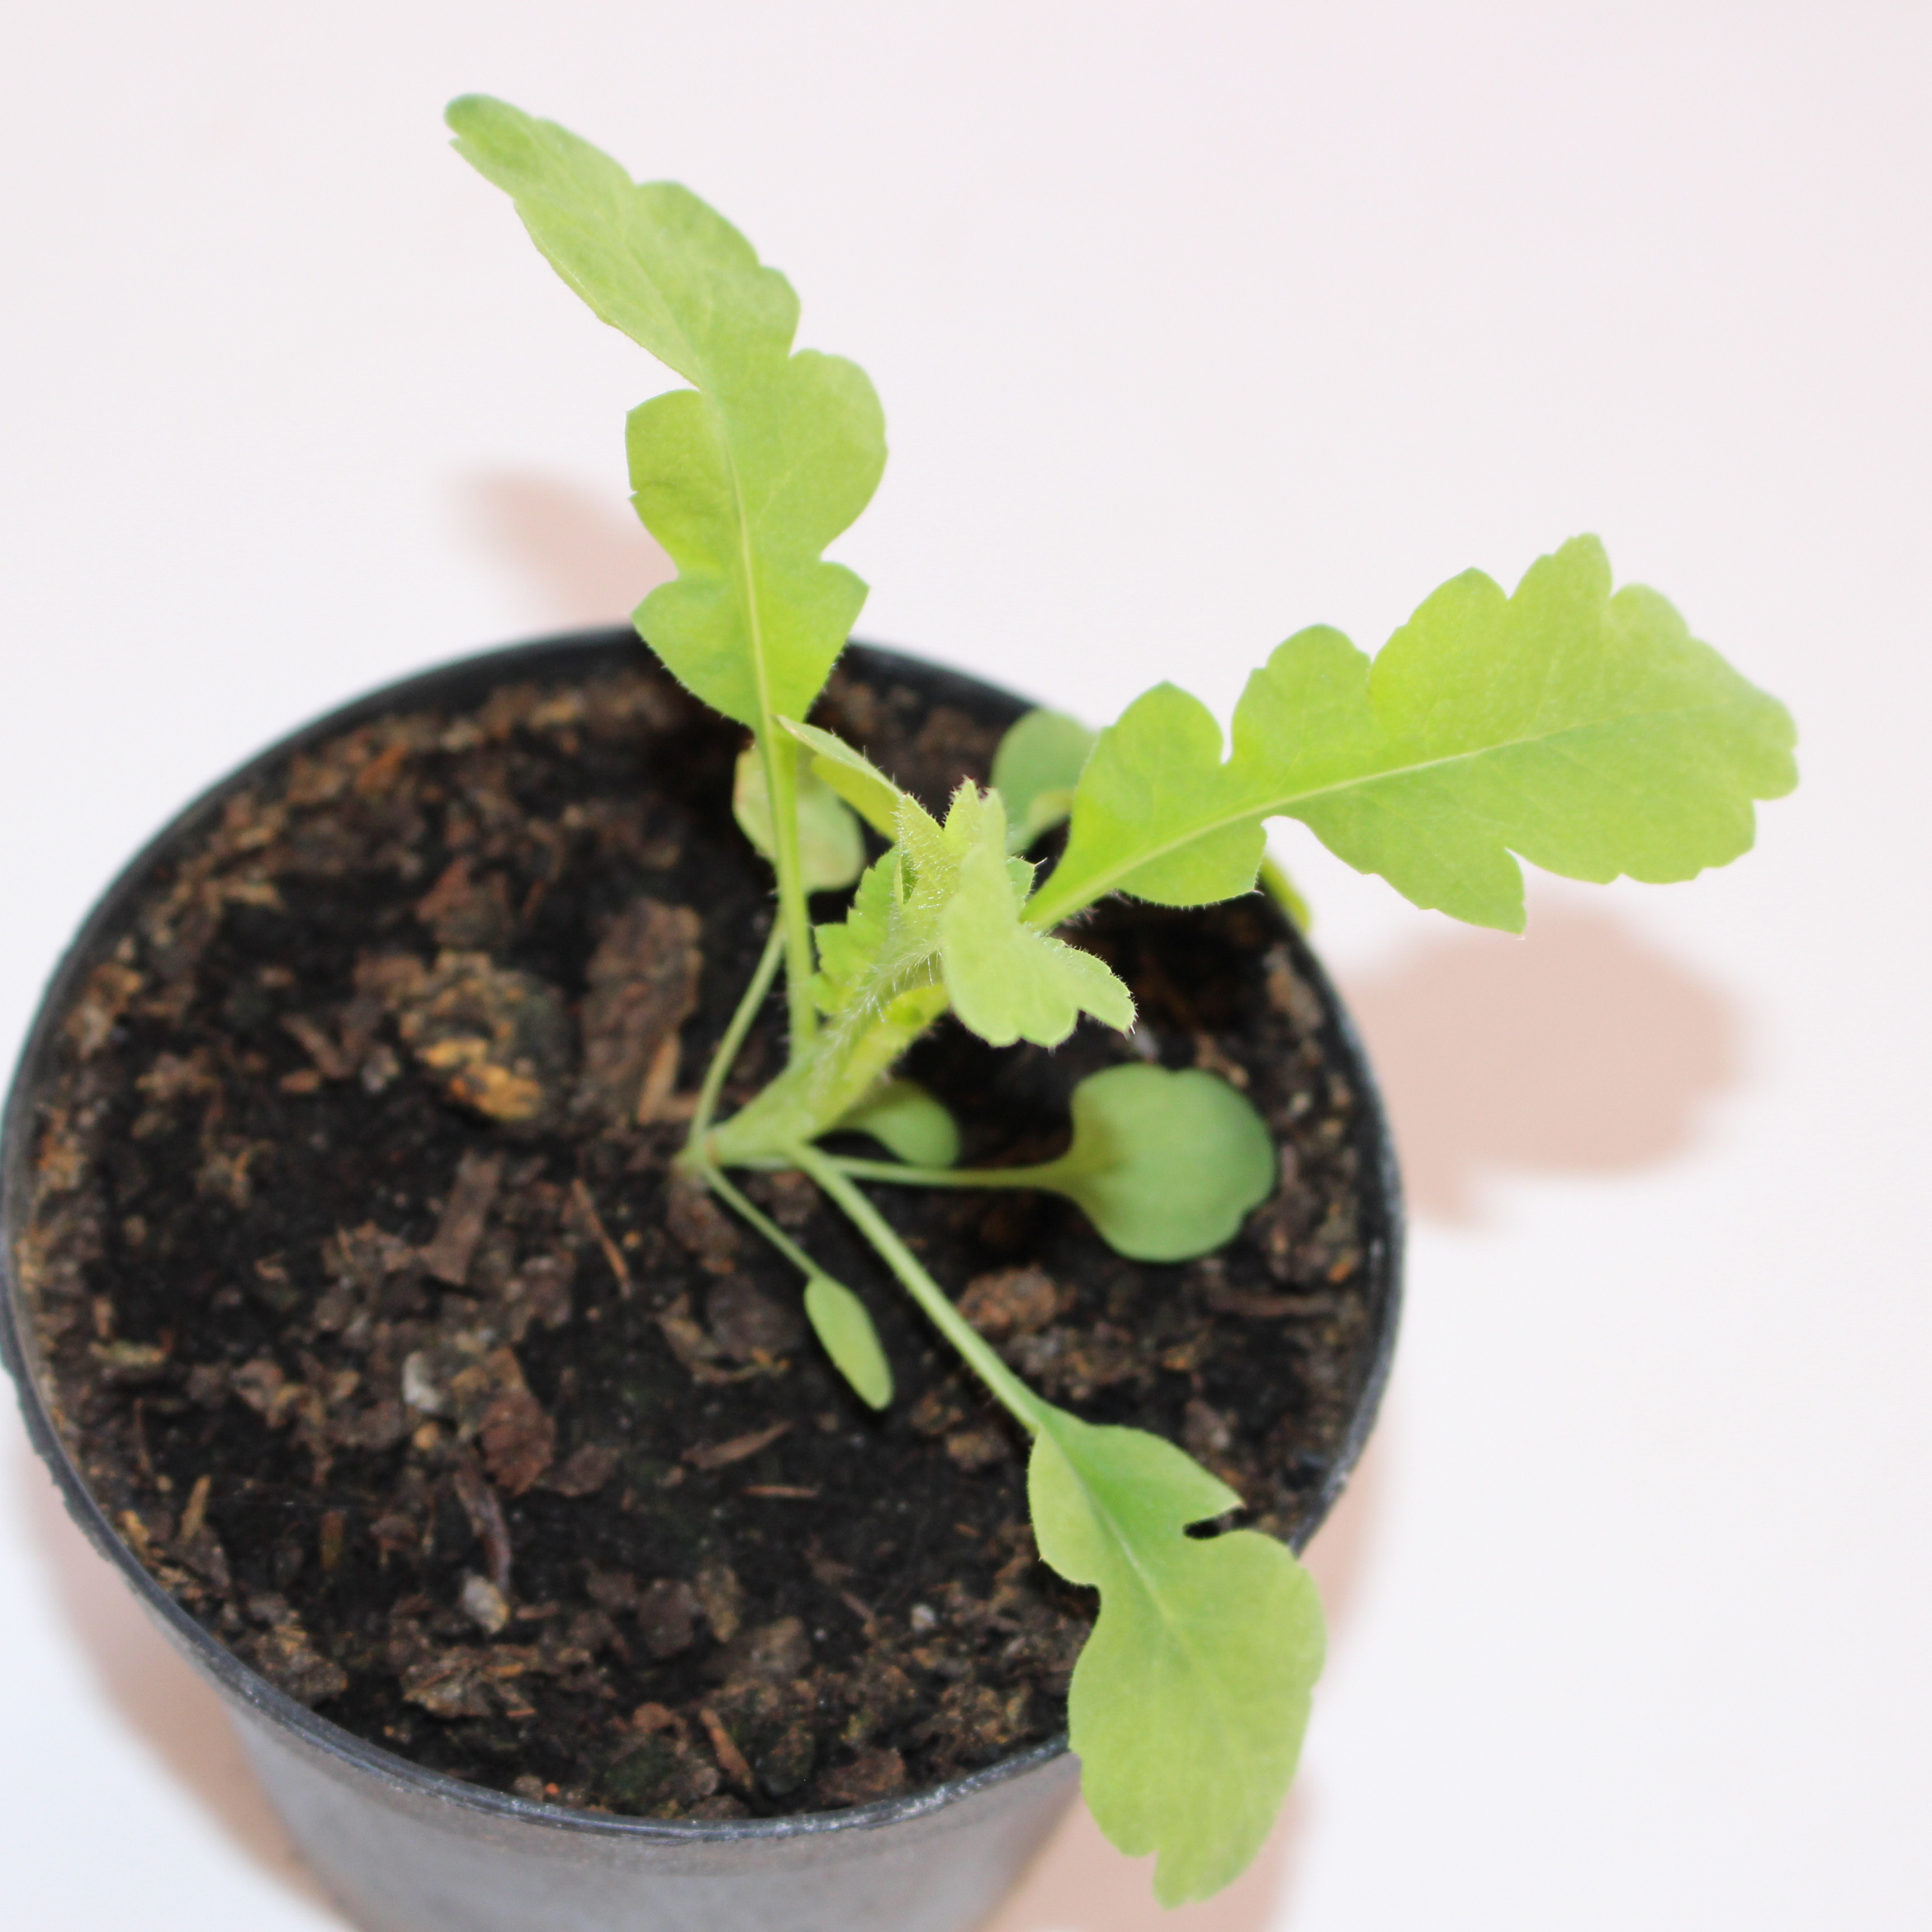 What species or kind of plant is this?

Papaver rhoeas
